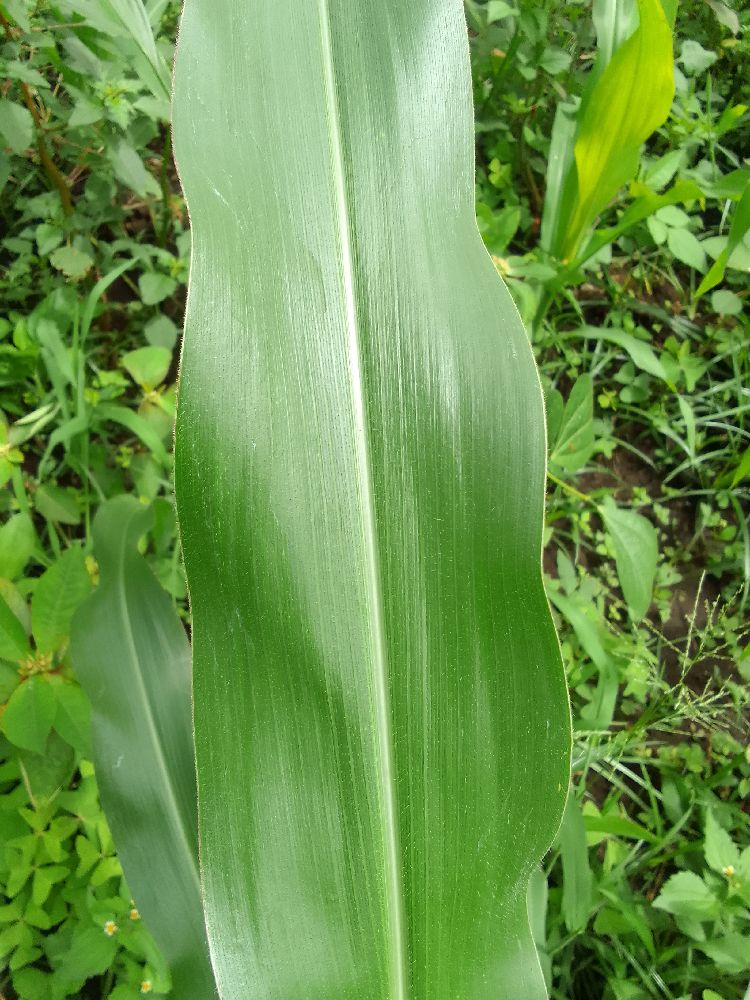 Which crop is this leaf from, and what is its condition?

maize, healthy
